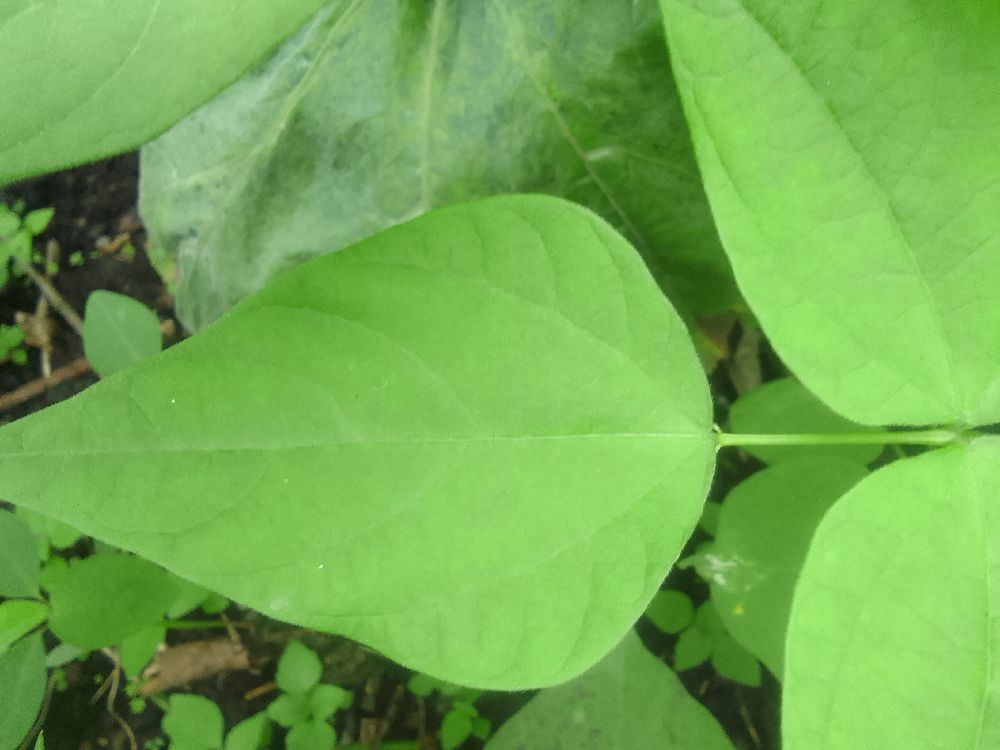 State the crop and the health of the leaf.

common bean, healthy
